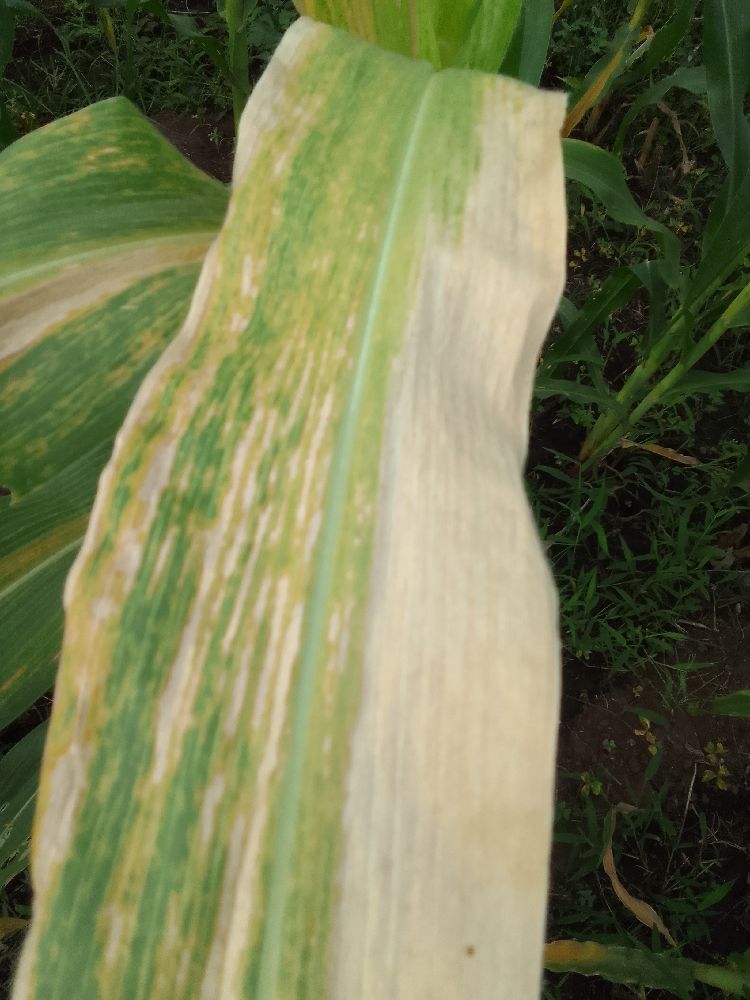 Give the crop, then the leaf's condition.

maize, maize lethal necrosis
